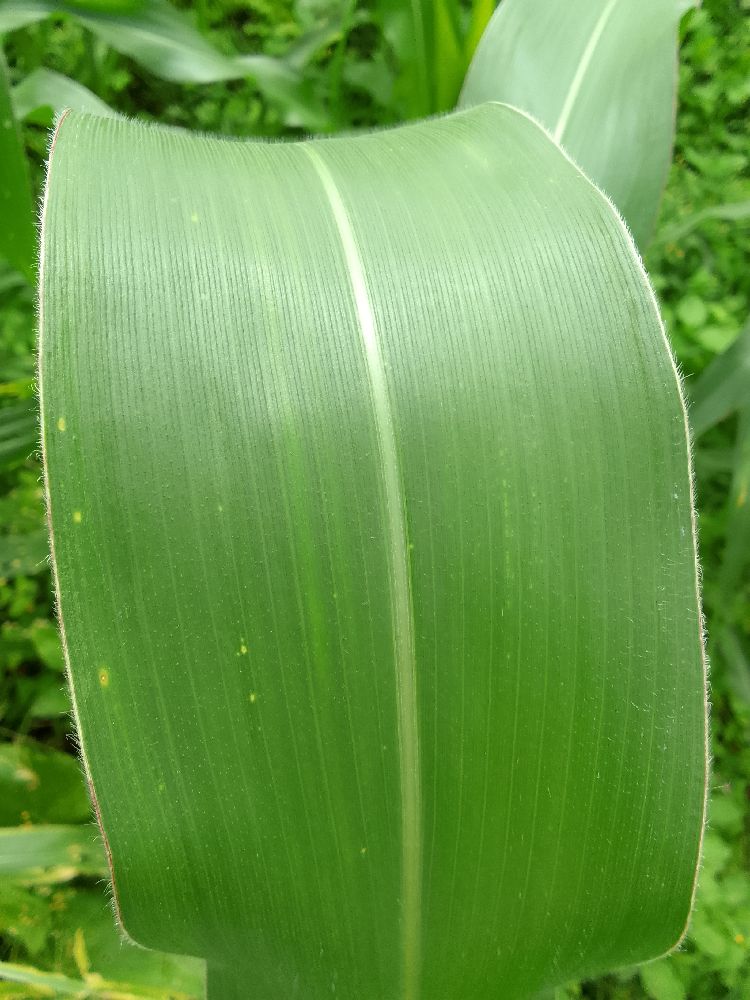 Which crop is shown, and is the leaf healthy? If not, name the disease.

maize, healthy
